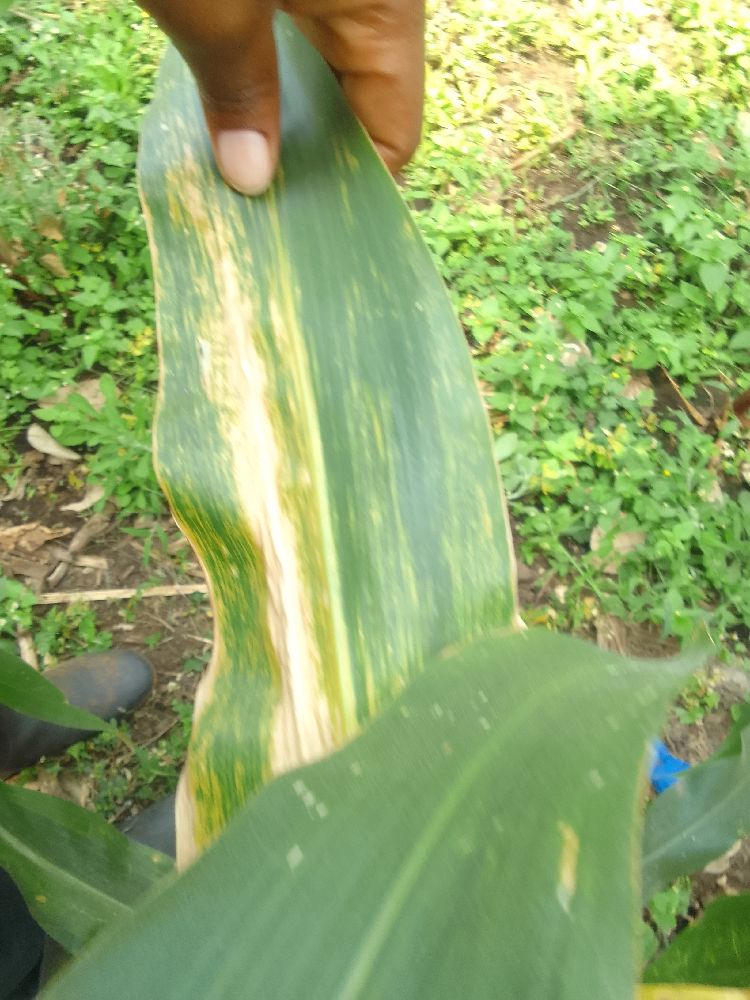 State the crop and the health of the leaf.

maize, maize lethal necrosis
